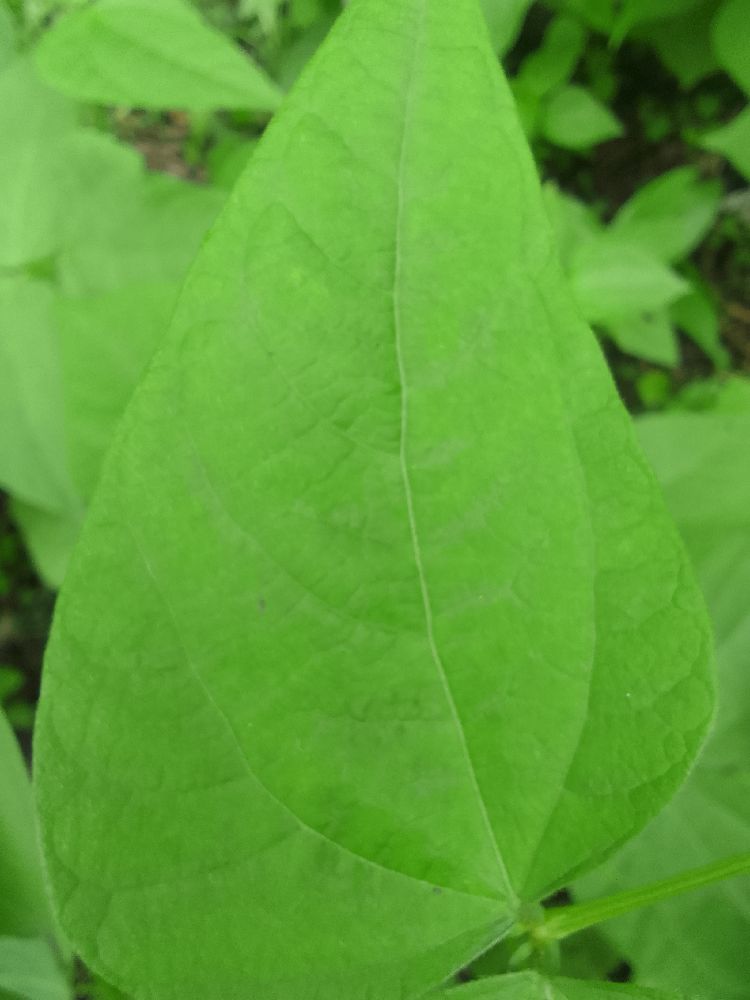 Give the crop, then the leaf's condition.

common bean, healthy
